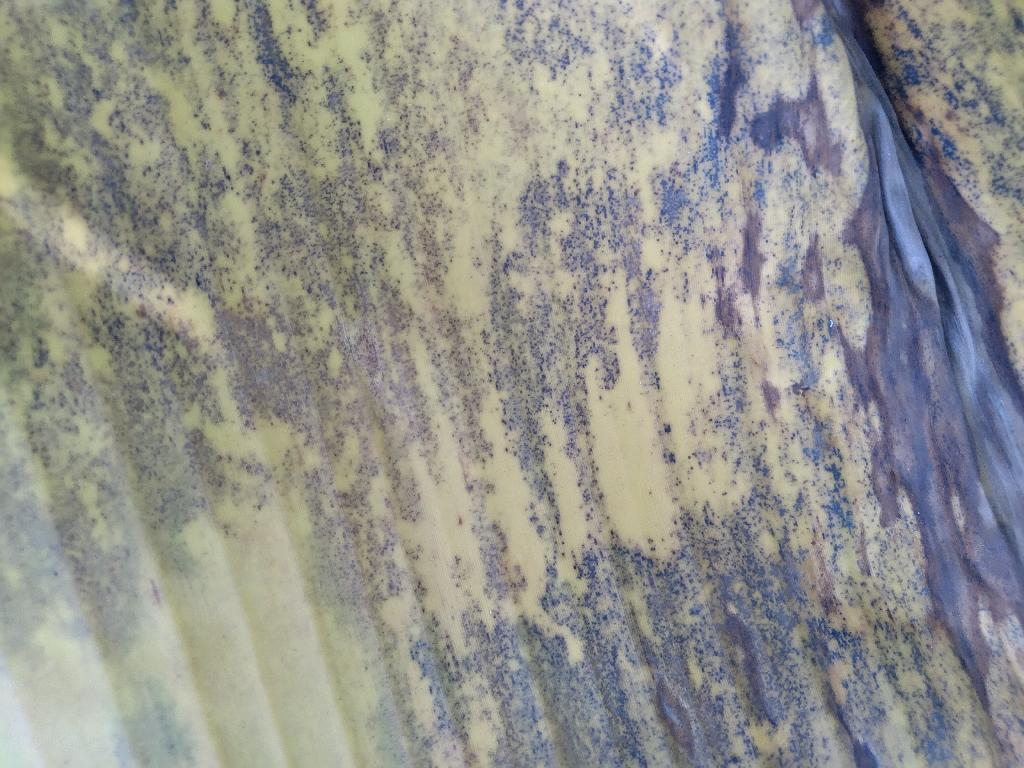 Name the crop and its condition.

banana, black sigatoka
